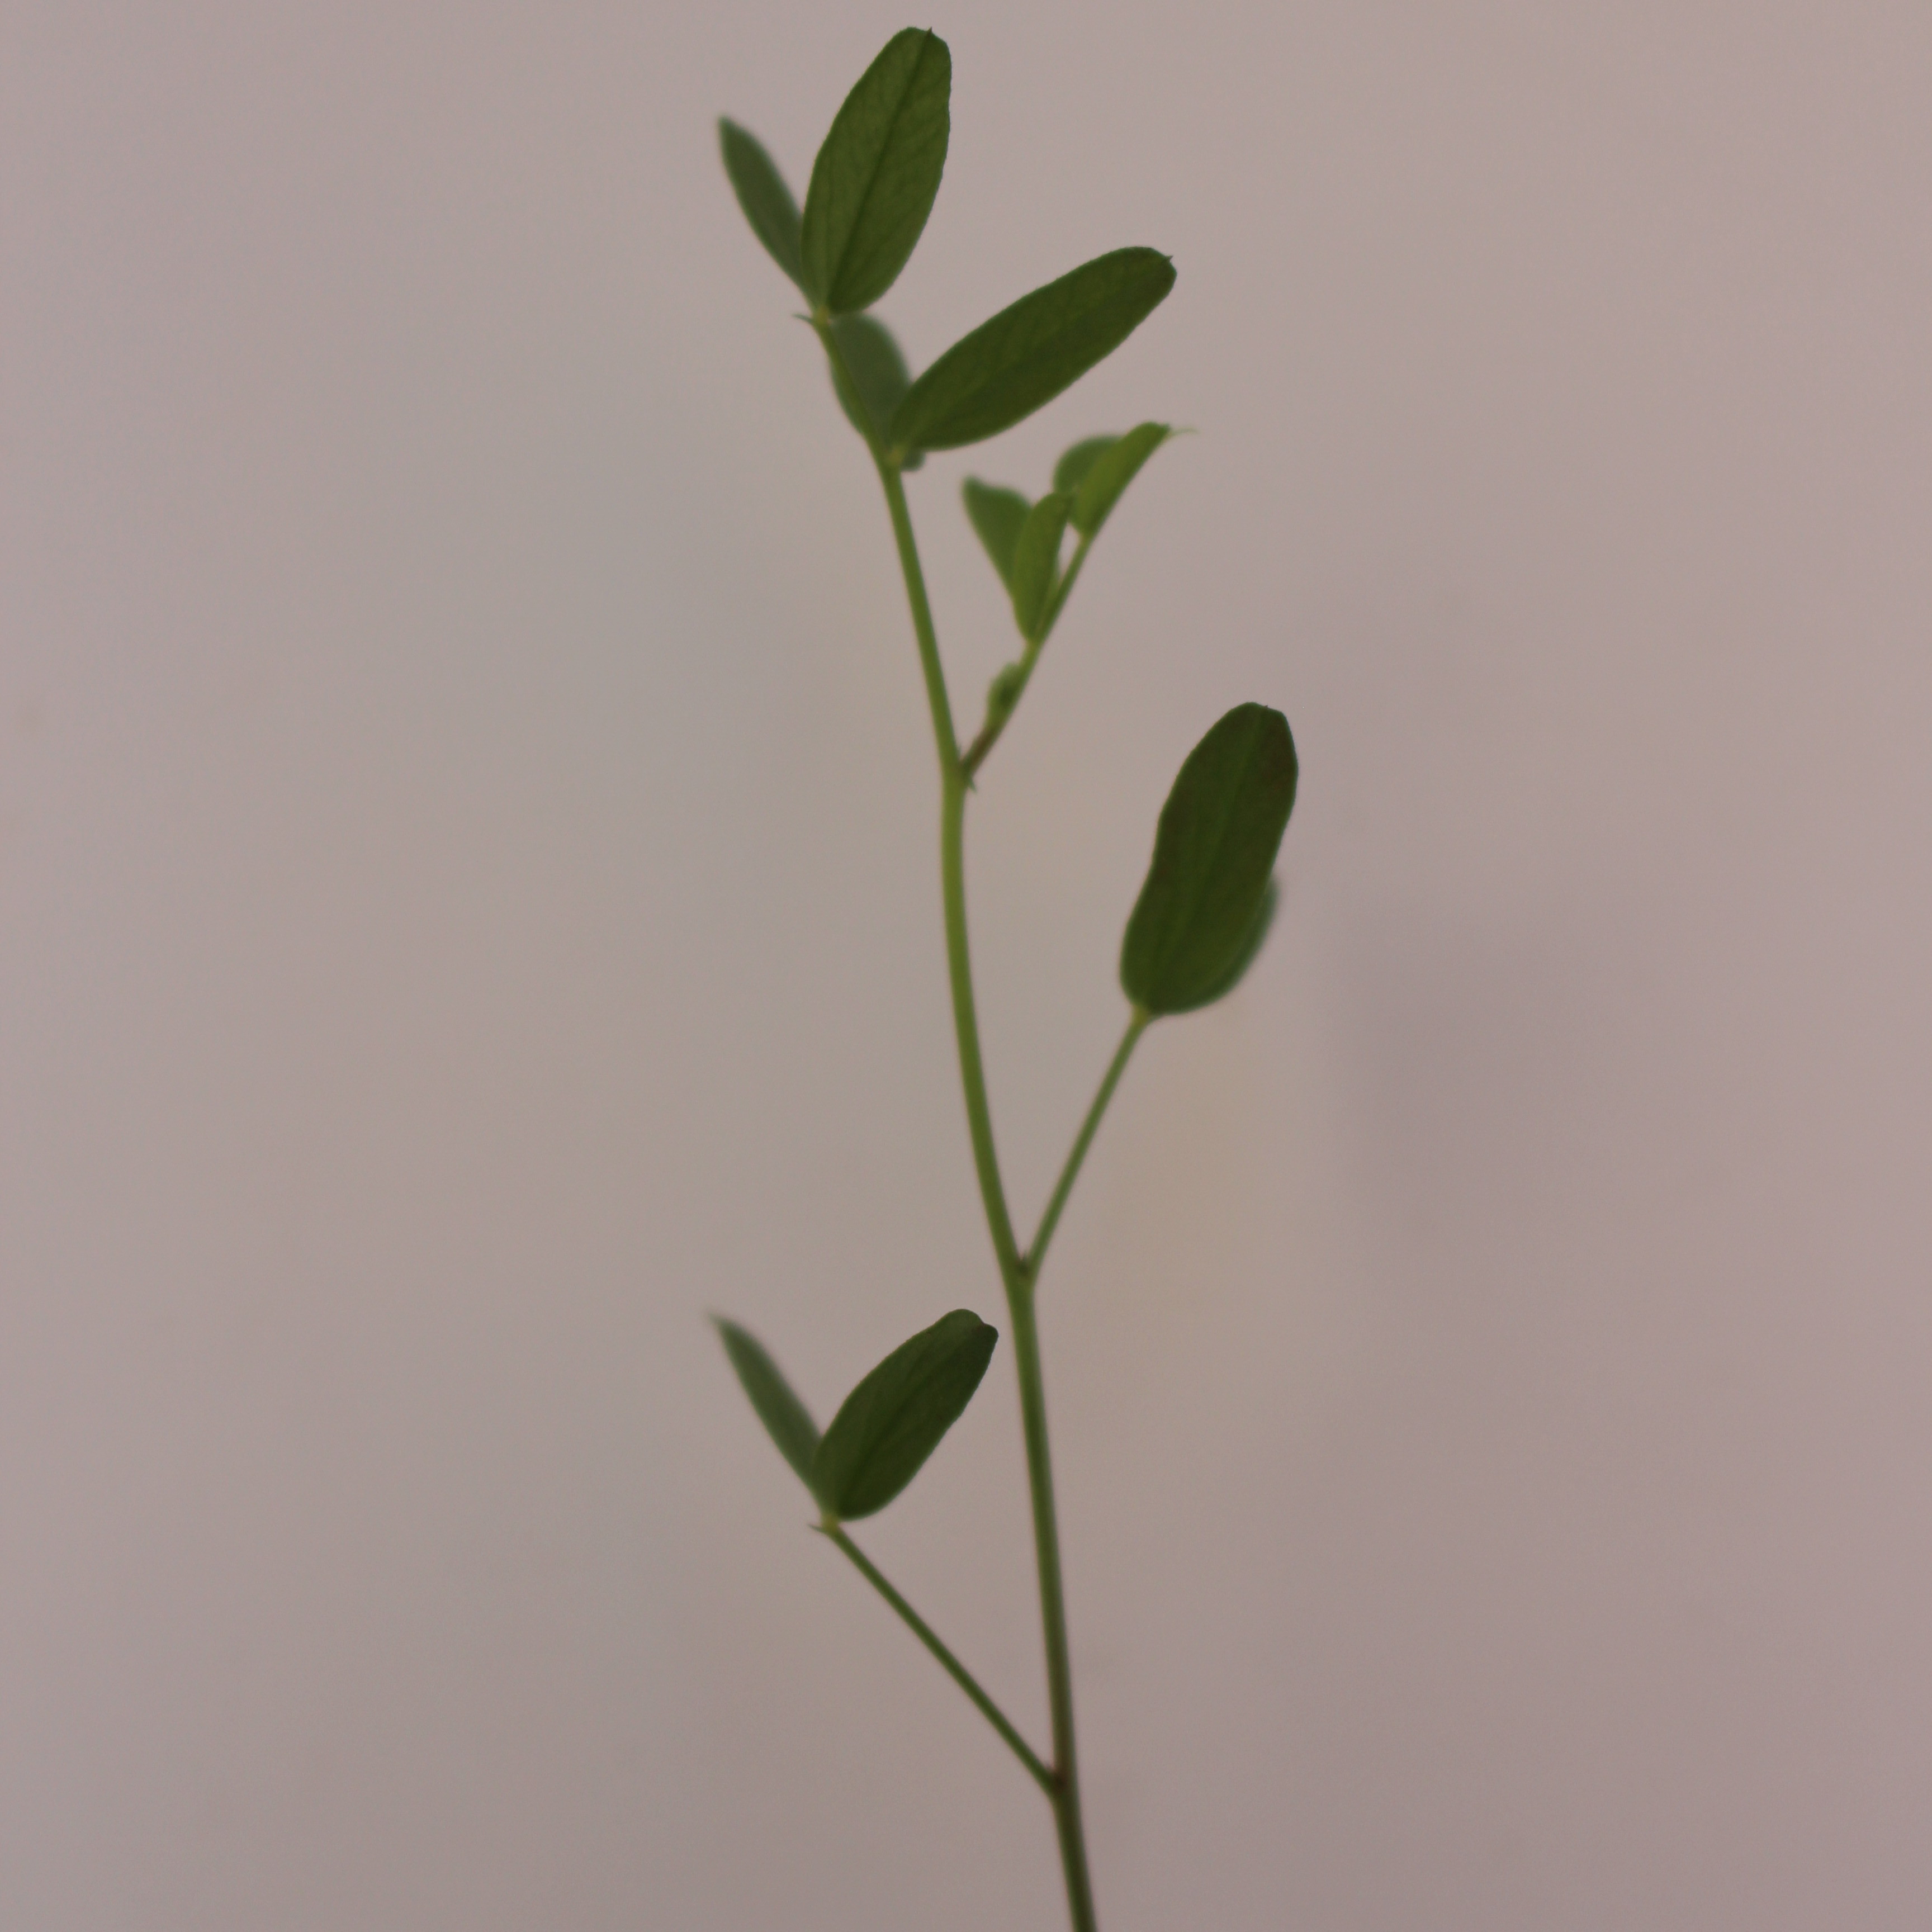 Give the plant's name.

Vicia sativa
